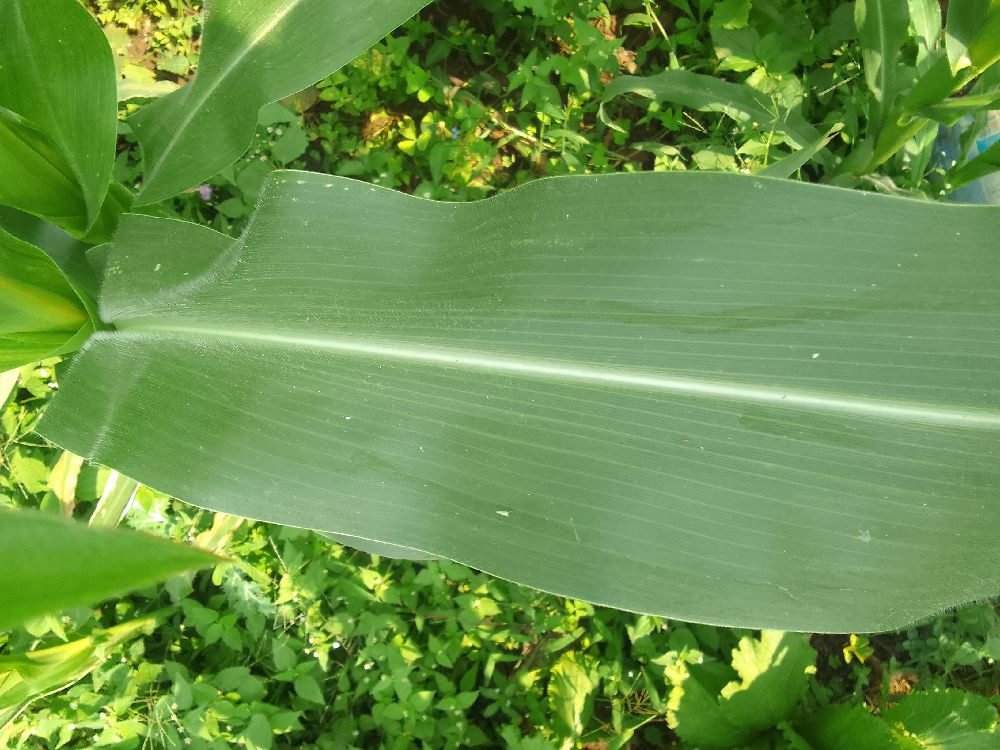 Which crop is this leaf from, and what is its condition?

maize, healthy
